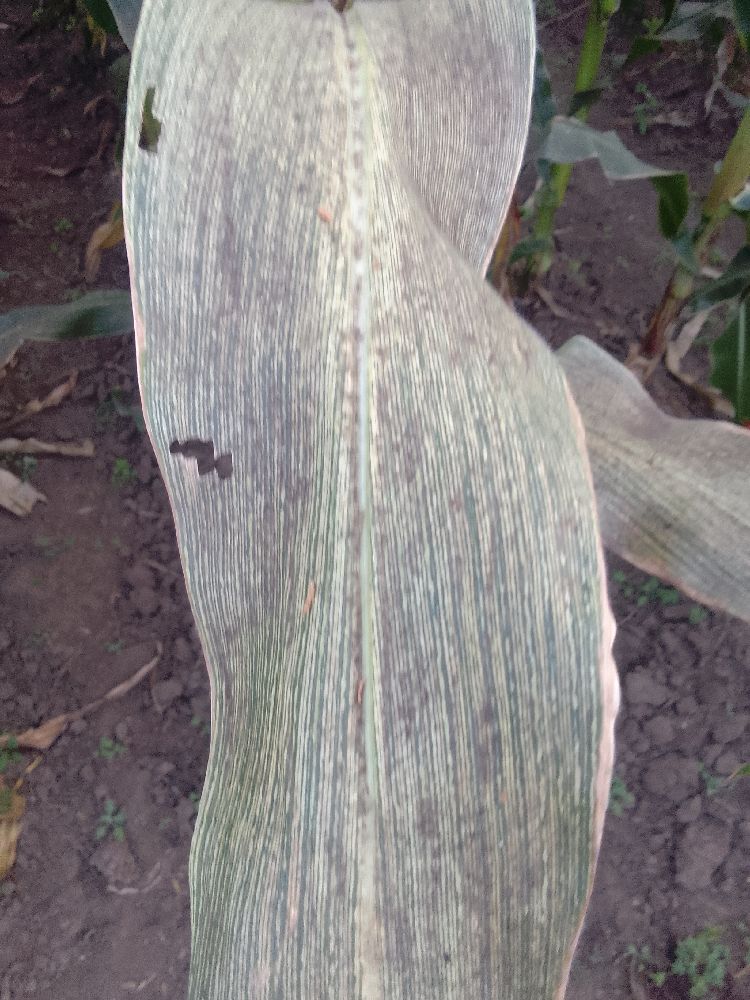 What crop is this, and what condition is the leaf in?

maize, maize streak virus
